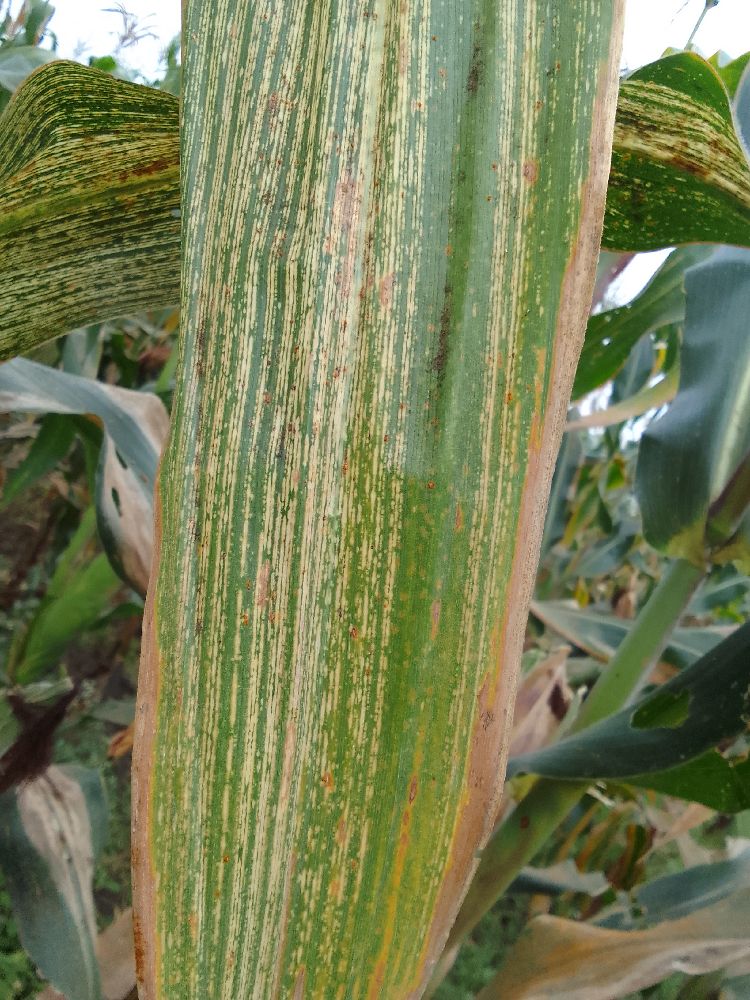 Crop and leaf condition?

maize, maize streak virus
